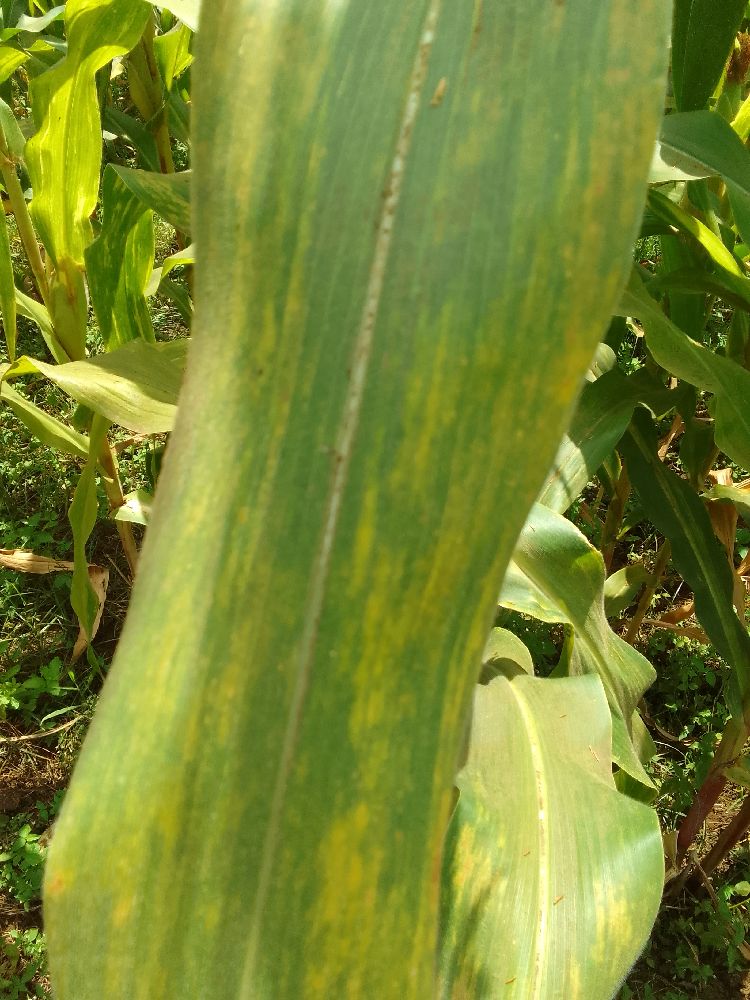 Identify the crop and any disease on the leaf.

maize, maize lethal necrosis
